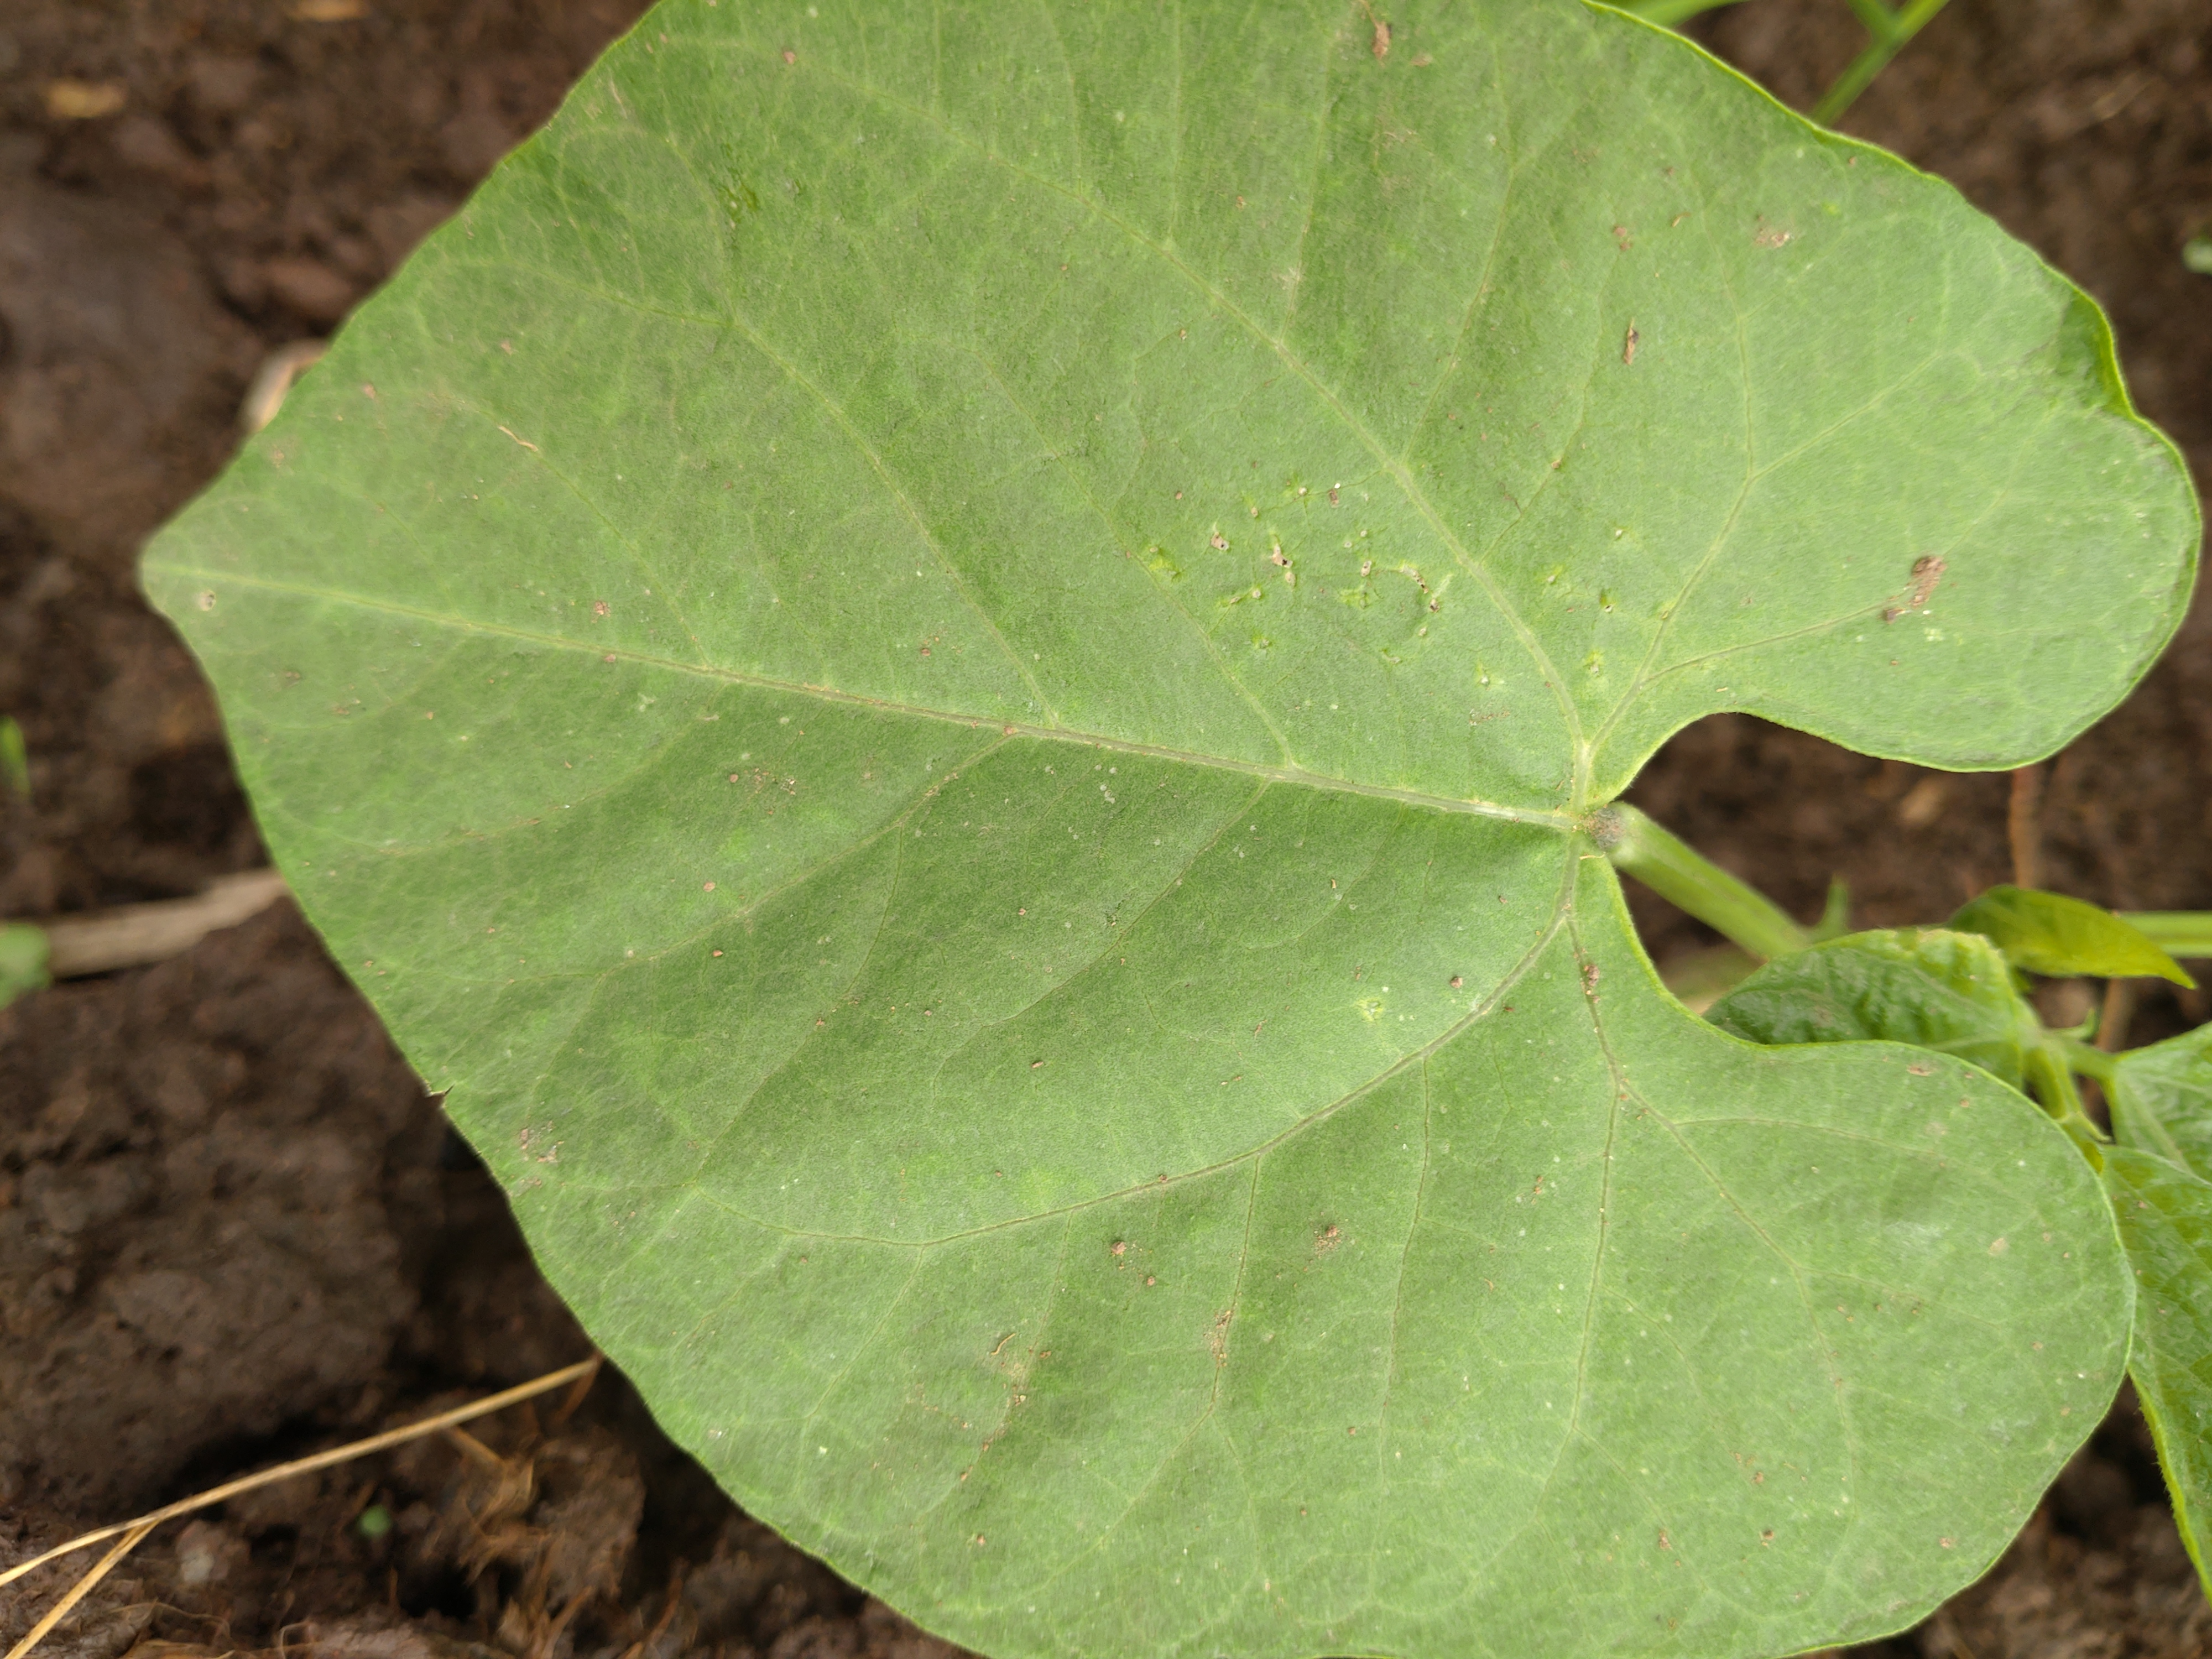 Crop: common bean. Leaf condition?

healthy
